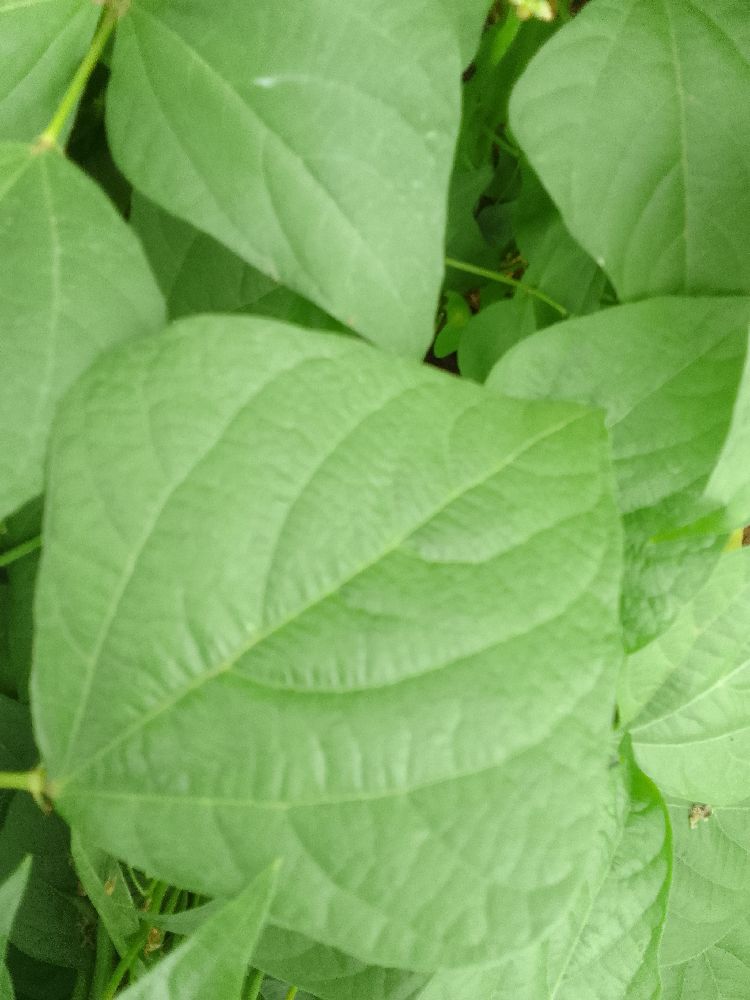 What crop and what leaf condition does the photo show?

common bean, healthy
